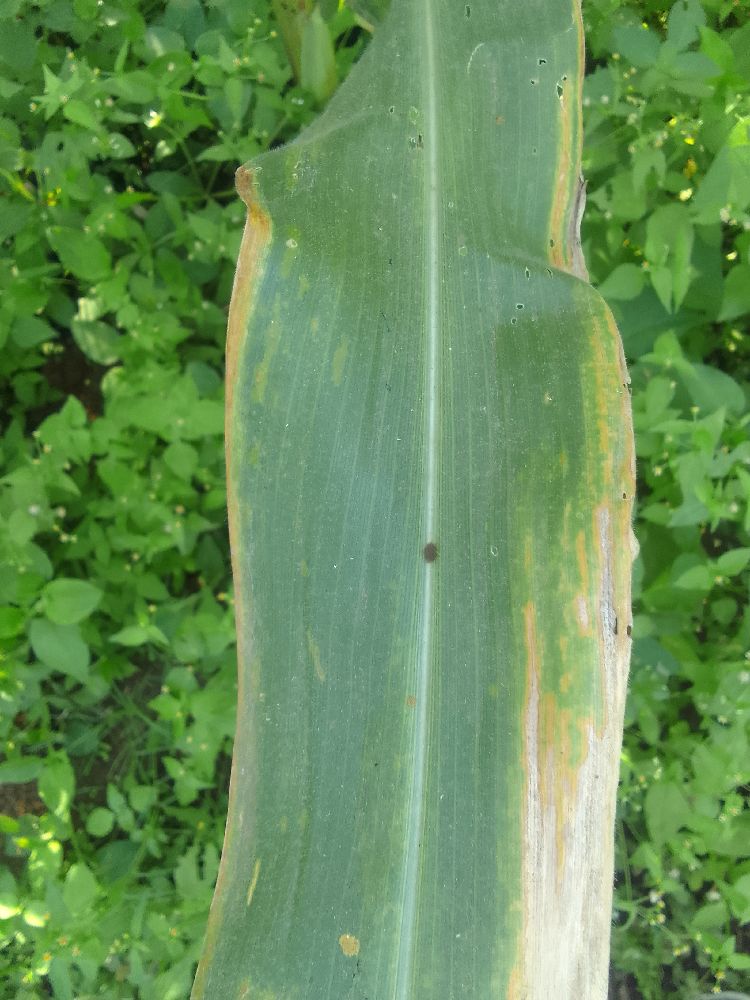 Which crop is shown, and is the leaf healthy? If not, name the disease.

maize, maize lethal necrosis
